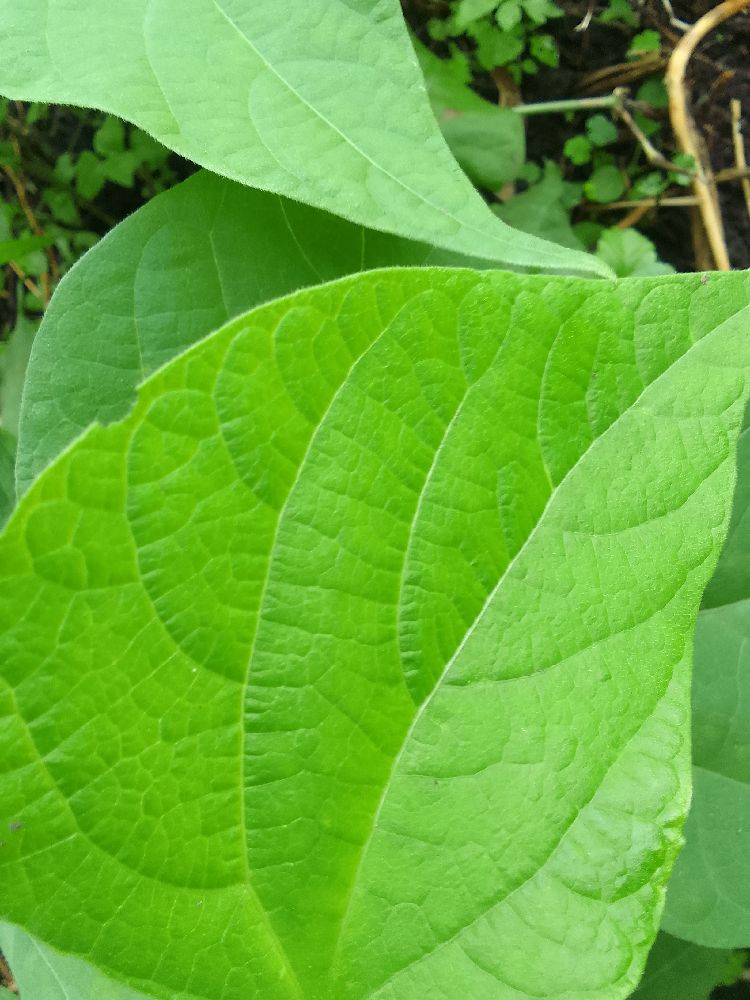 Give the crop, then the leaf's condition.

common bean, healthy
